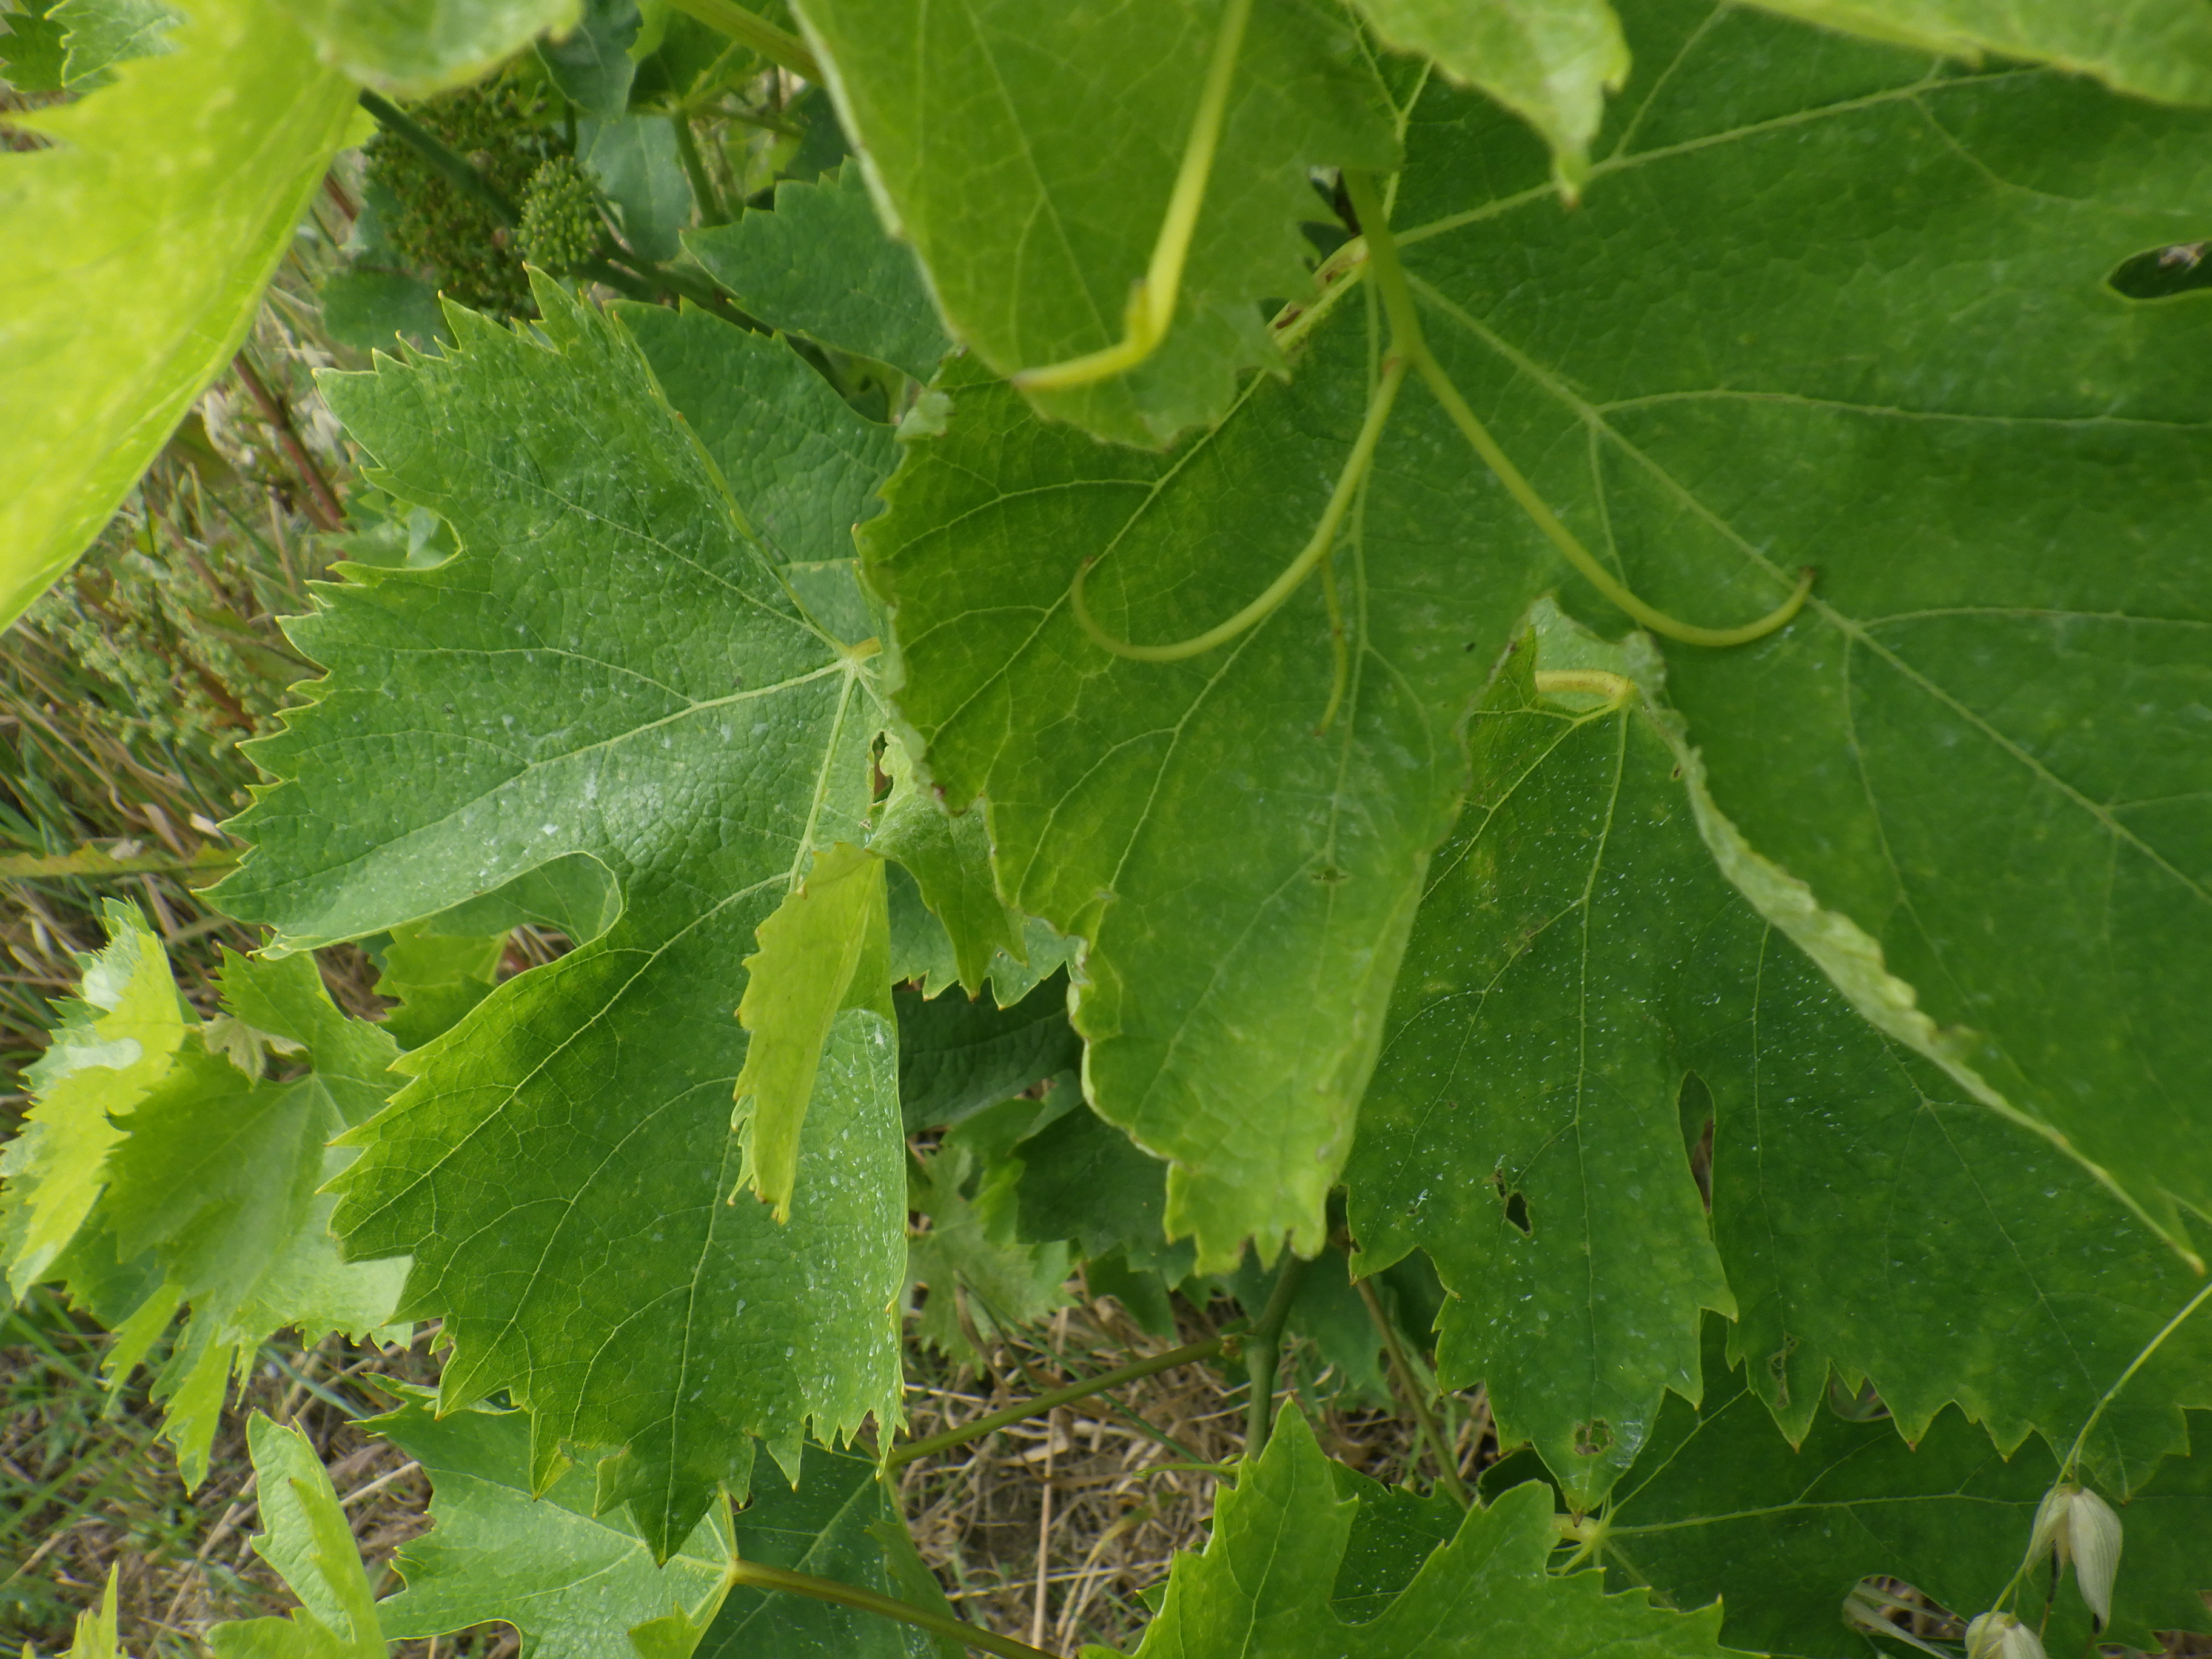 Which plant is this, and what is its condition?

grapevine, mites, phytophagous
